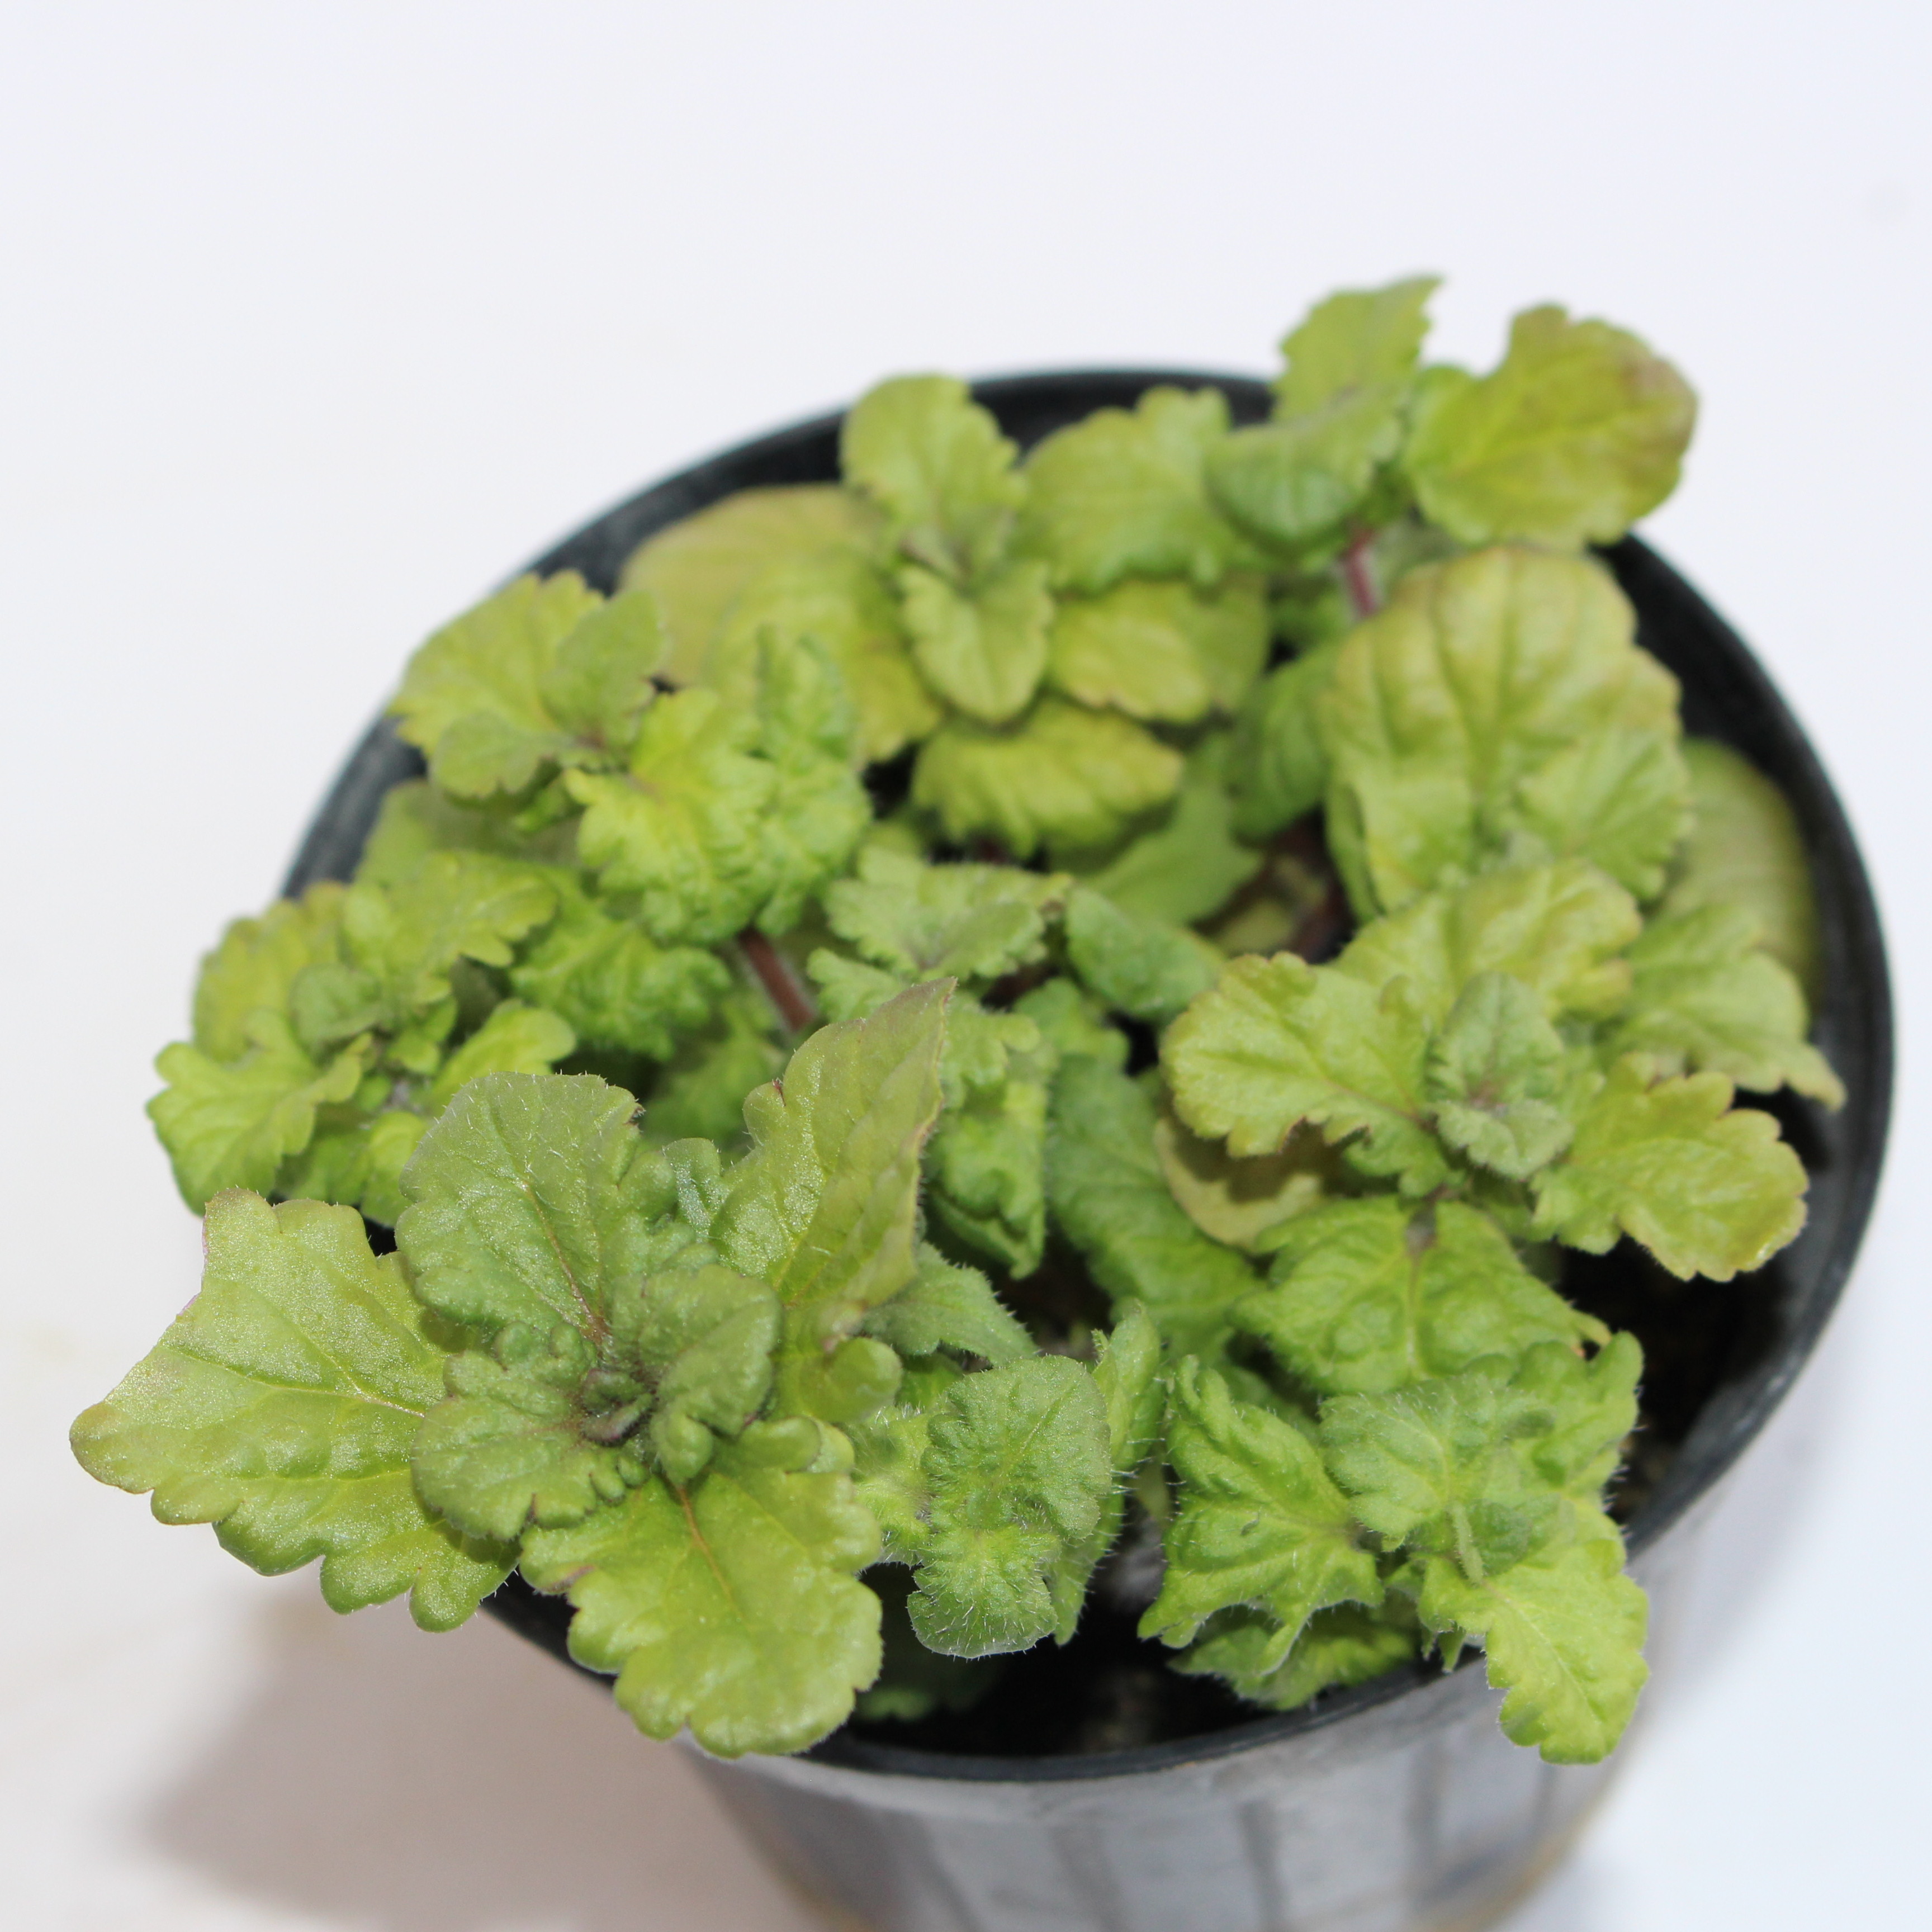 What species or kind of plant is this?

Veronica persica
